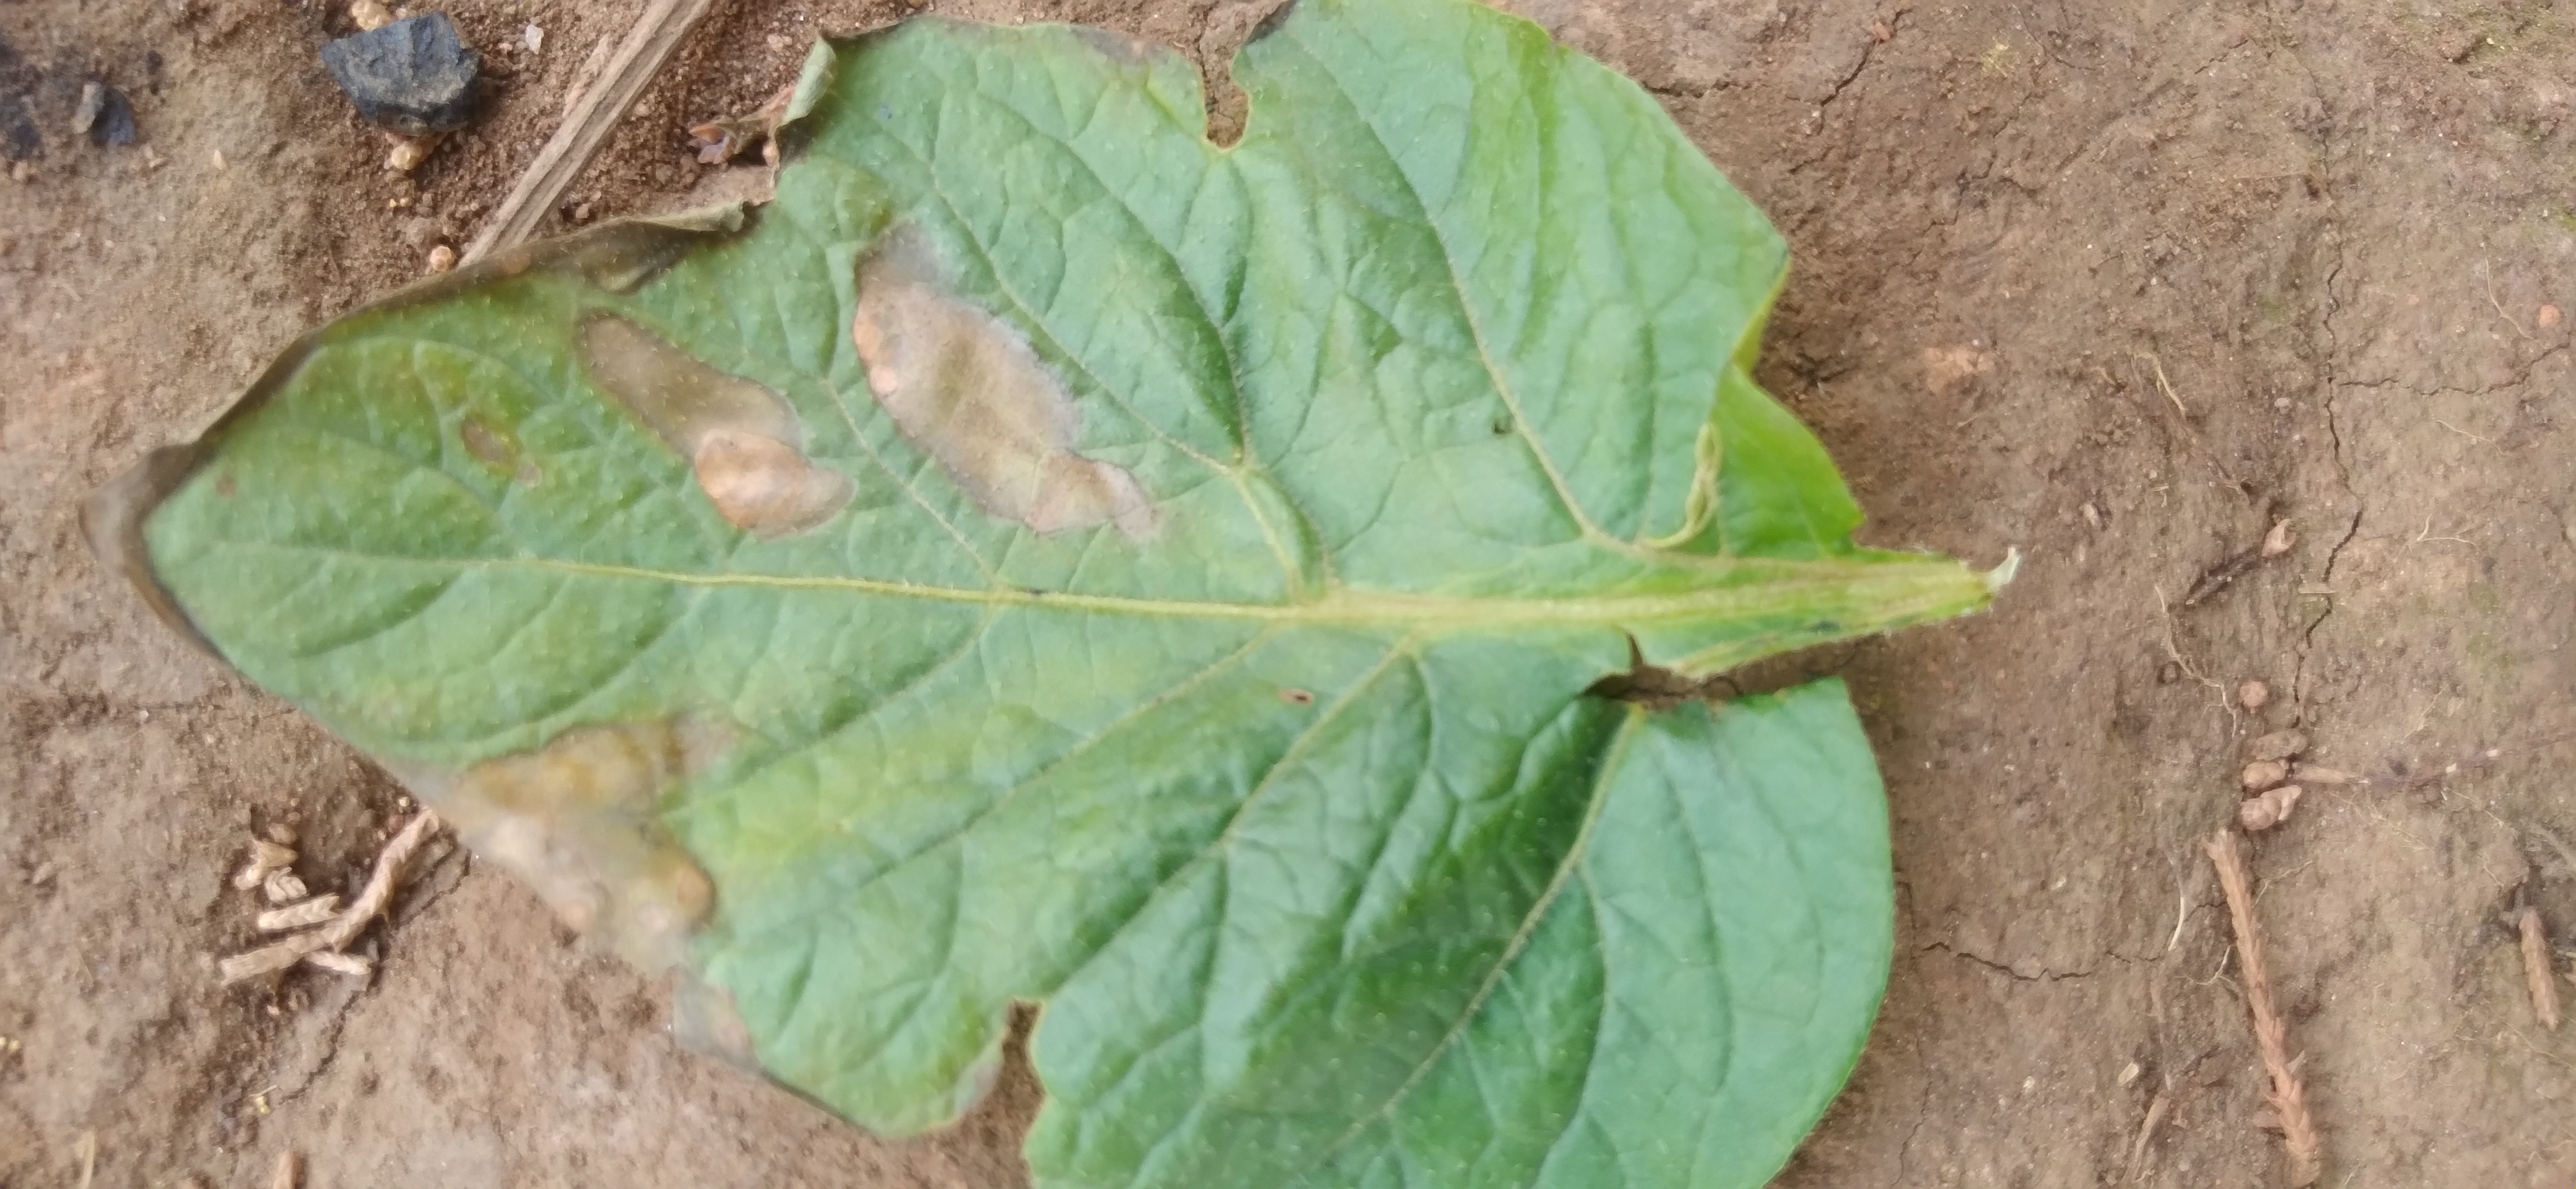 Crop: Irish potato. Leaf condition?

early blight
